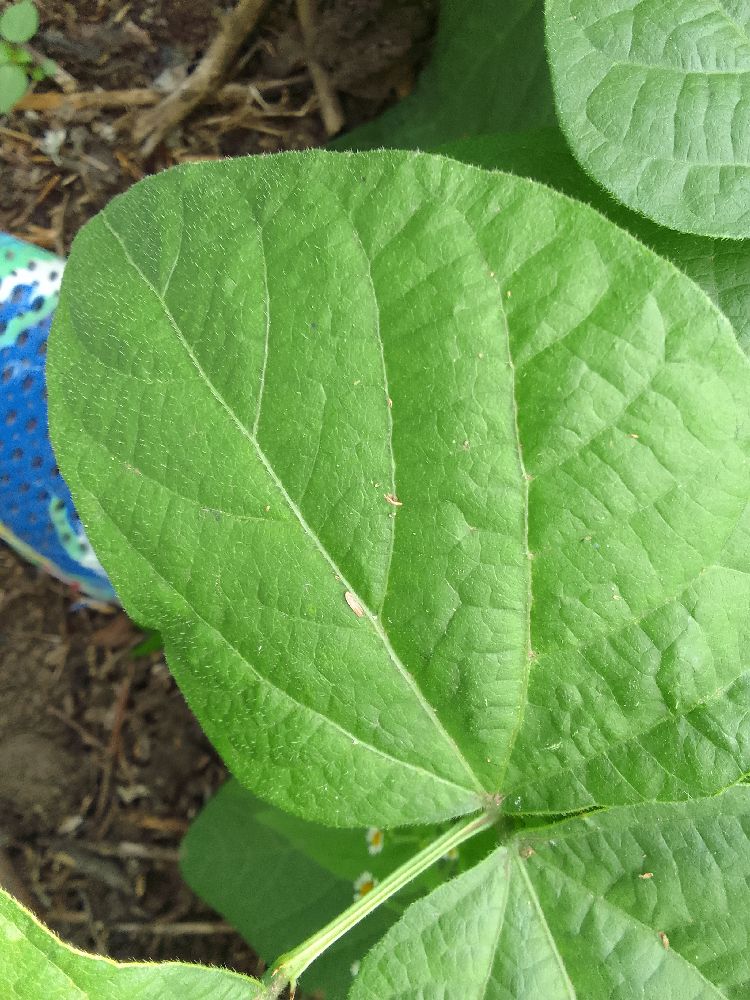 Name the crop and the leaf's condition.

common bean, healthy
